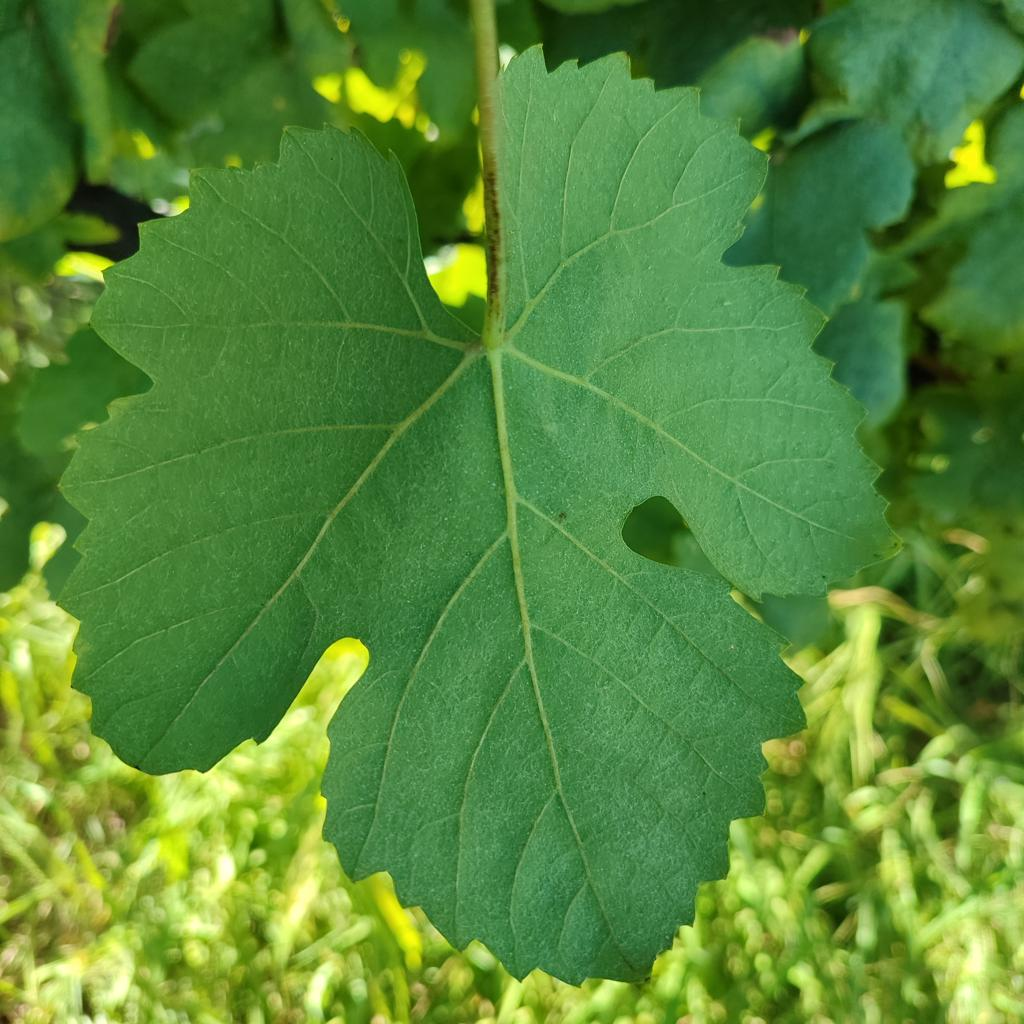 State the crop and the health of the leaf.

grapevine, healthy
